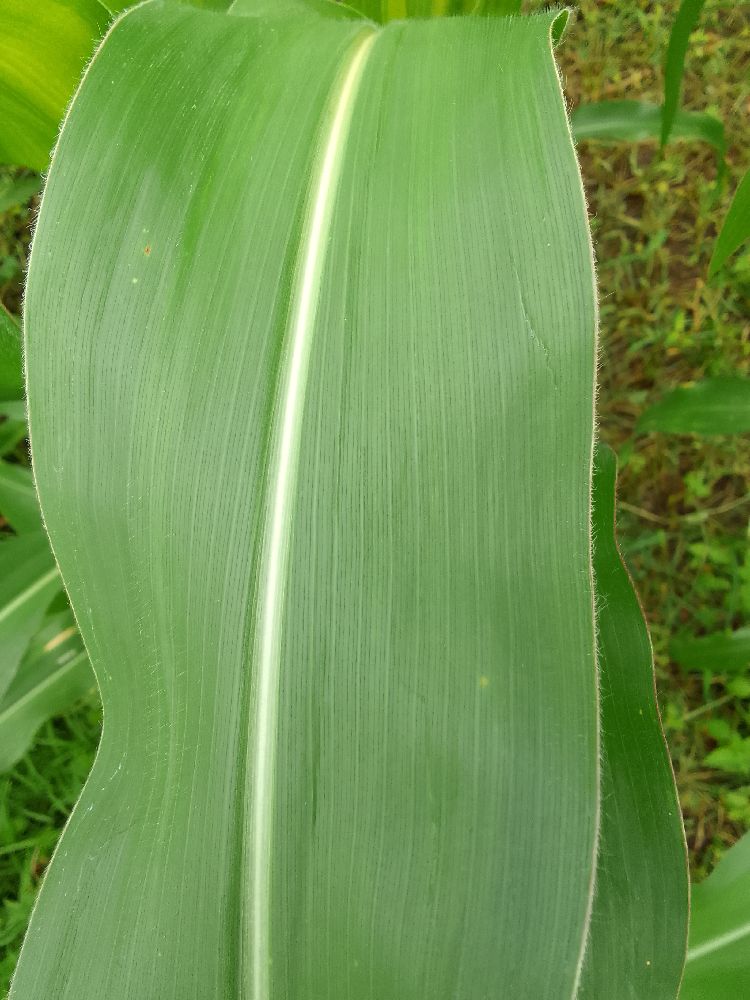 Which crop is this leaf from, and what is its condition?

maize, healthy
